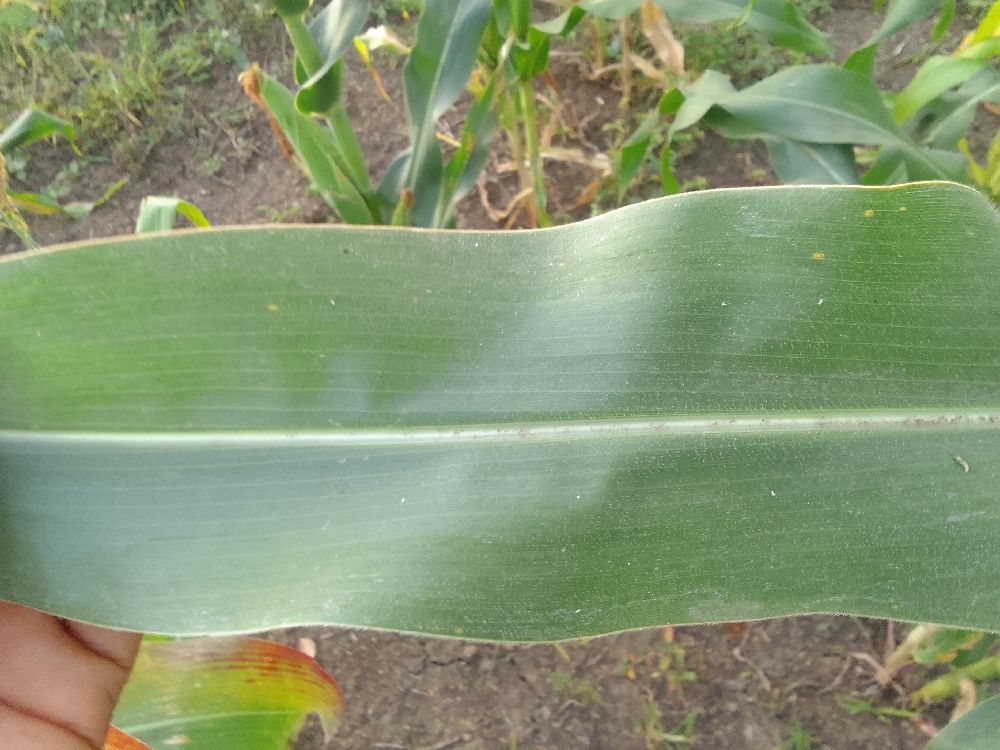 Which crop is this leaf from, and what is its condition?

maize, healthy
